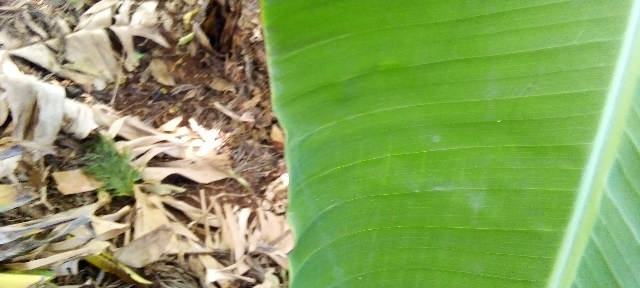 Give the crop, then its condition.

banana, healthy
